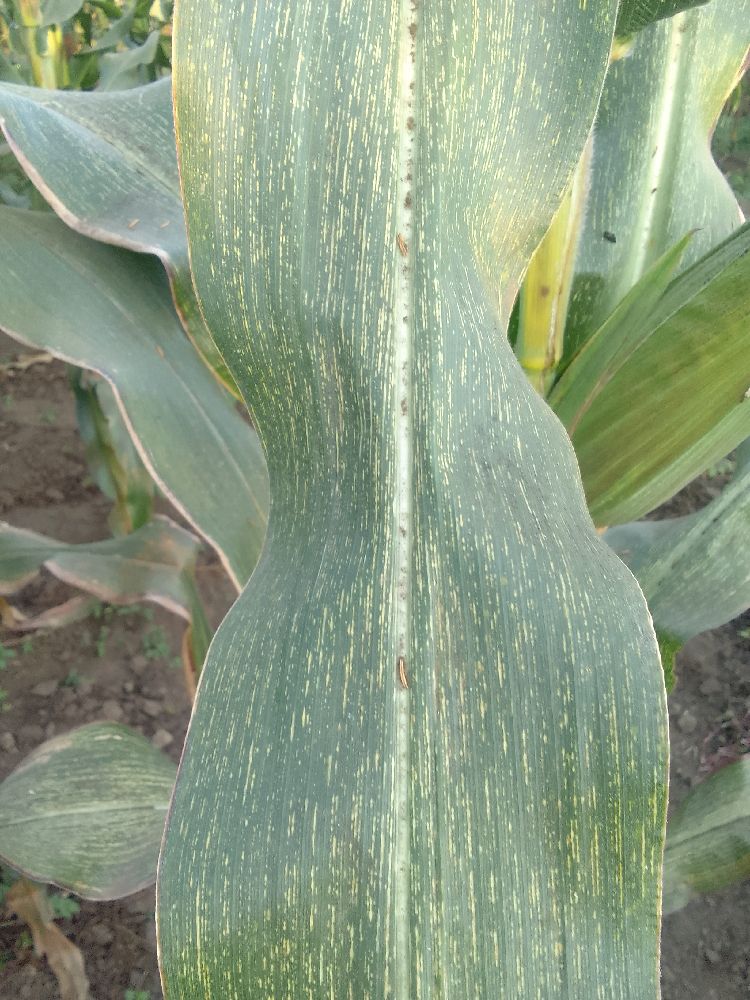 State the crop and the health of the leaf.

maize, maize streak virus
